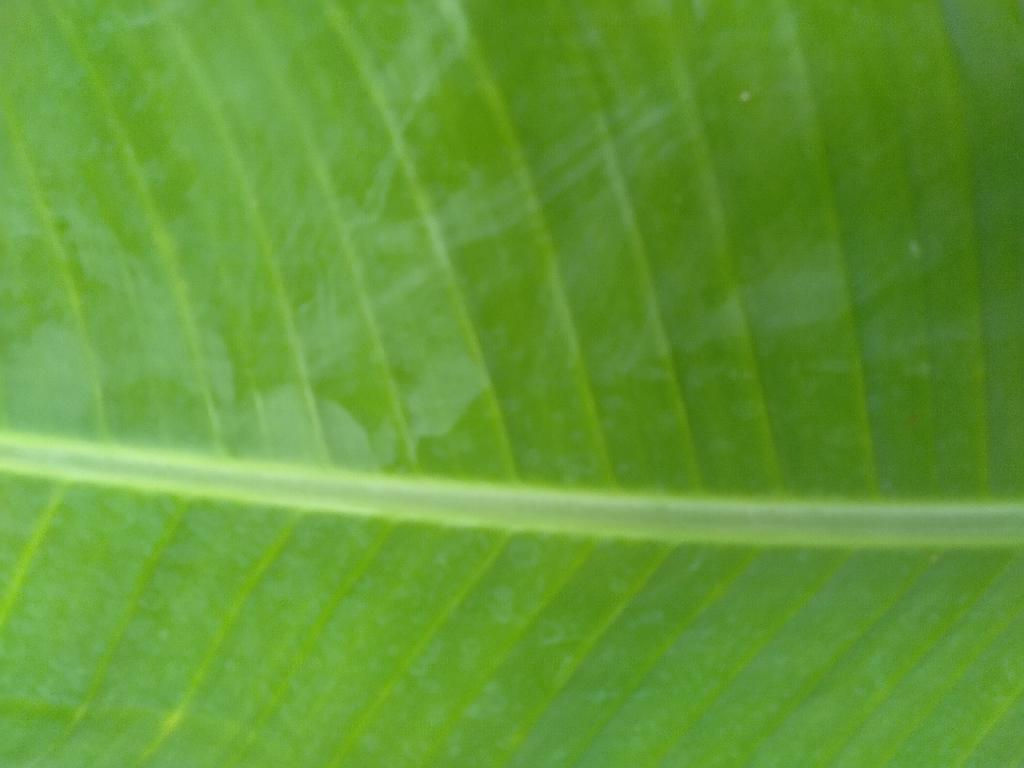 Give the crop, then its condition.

banana, healthy
